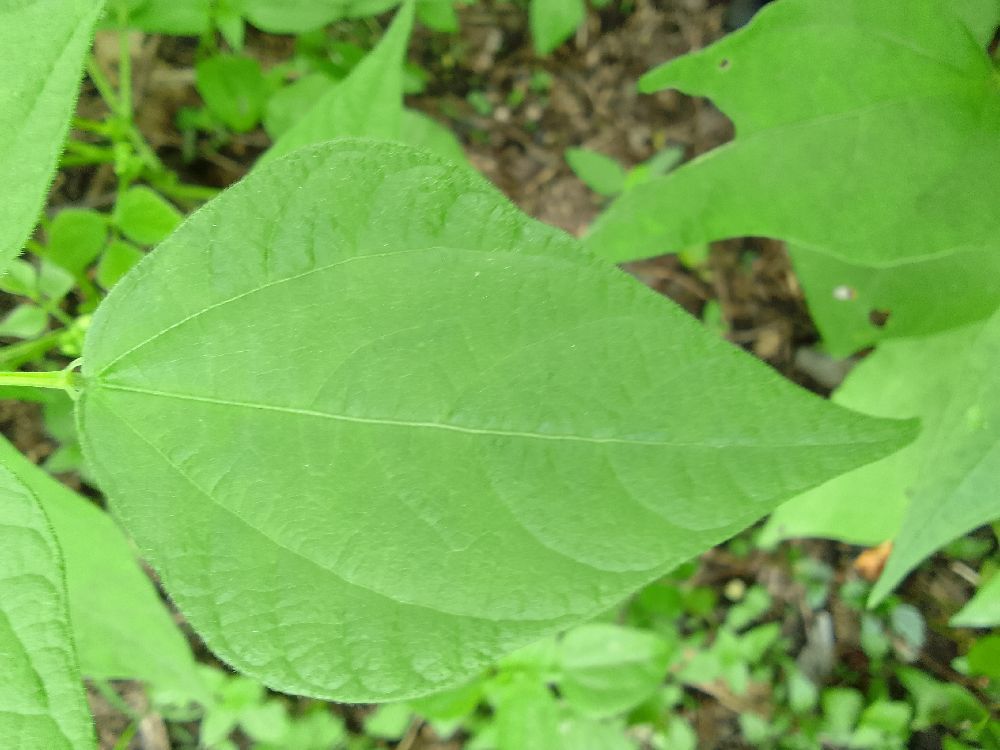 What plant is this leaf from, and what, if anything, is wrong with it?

common bean, healthy
